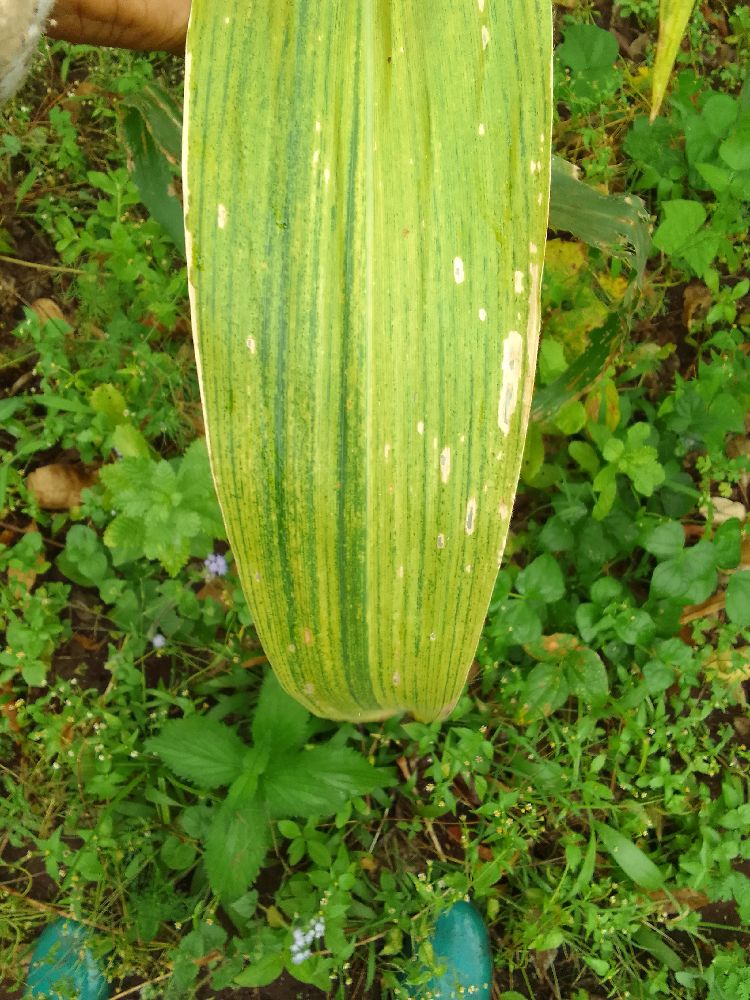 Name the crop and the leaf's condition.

maize, maize lethal necrosis
